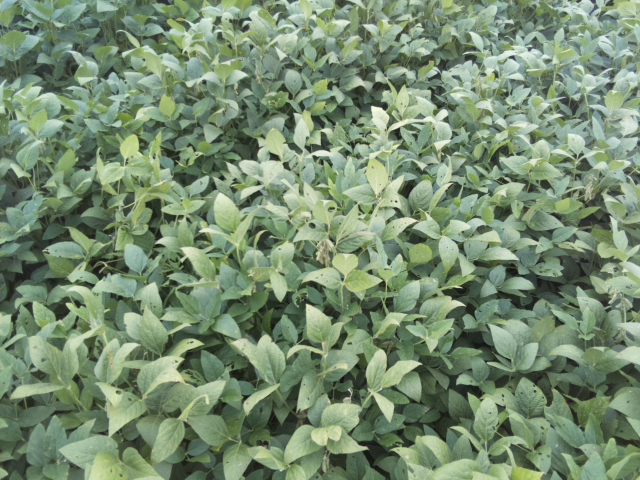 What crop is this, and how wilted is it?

soybean, leaflets folding inward at secondary pulvinus with no turgor loss in leaflets or petioles
